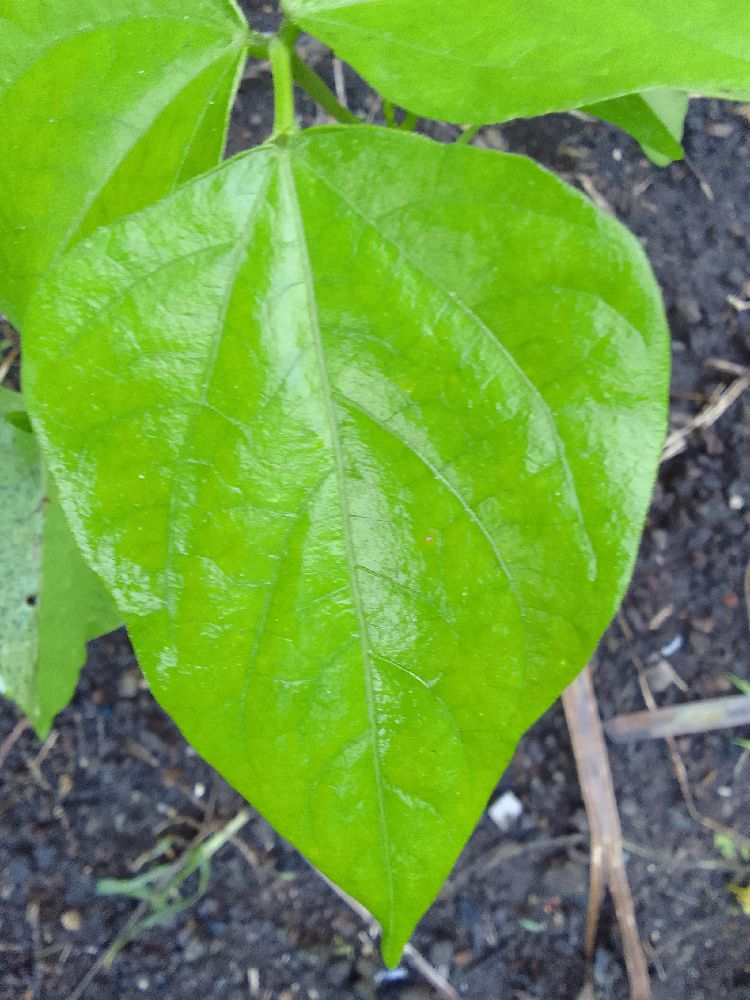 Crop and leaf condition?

common bean, healthy
